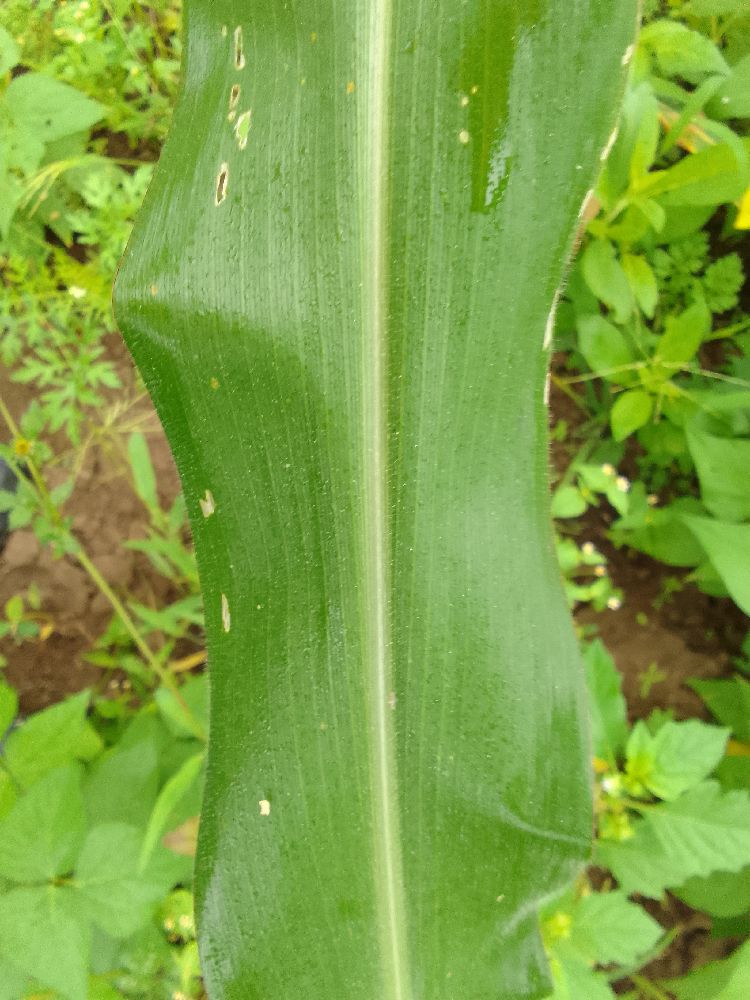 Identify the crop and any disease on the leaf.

maize, healthy
